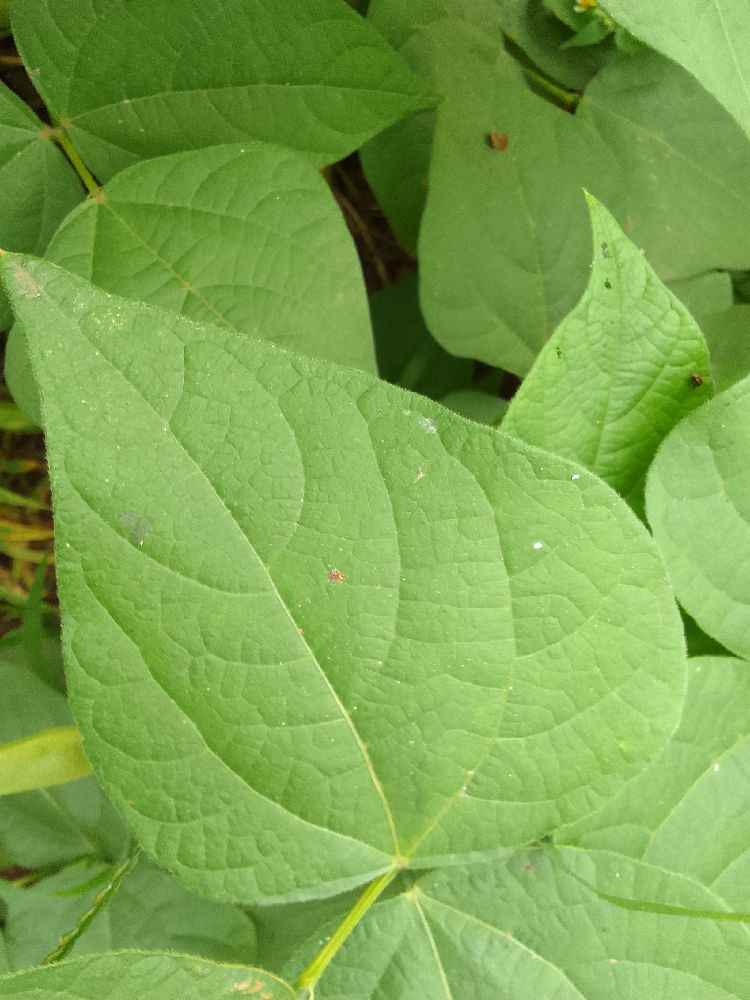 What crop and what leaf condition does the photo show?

common bean, healthy
